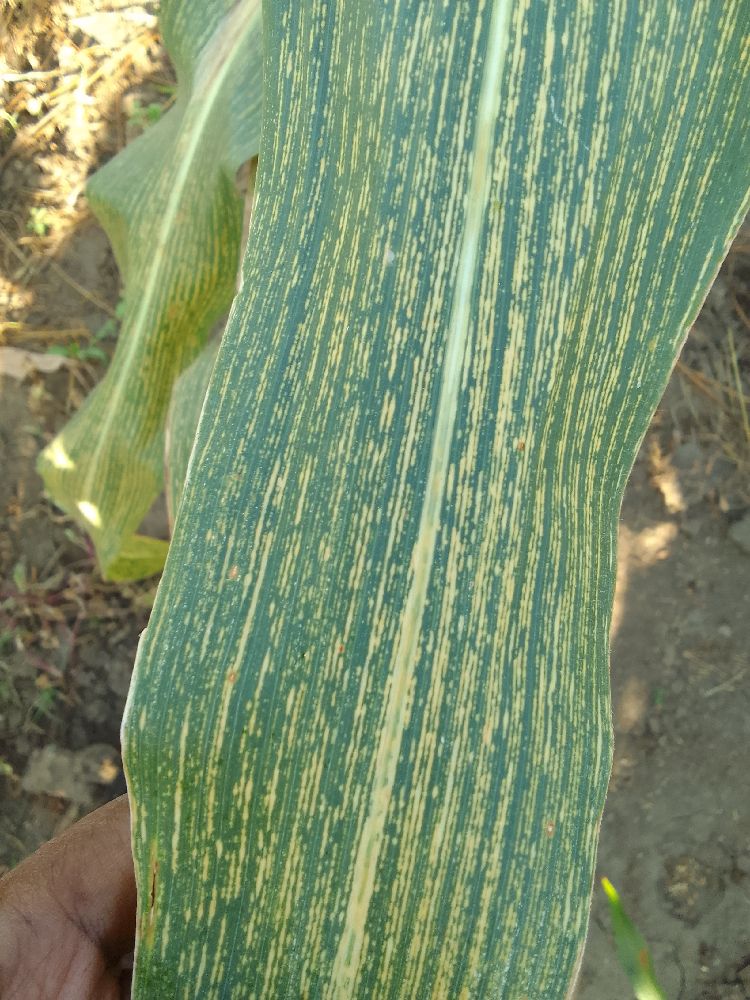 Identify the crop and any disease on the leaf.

maize, maize streak virus
